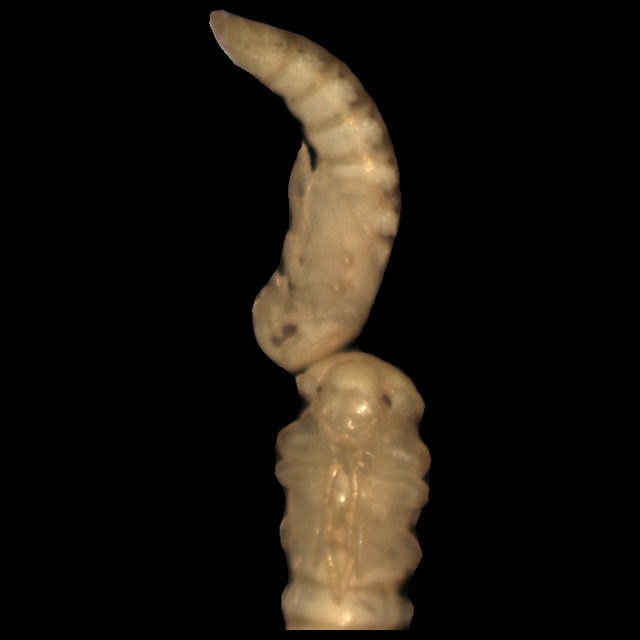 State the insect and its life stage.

mealworm pupa
